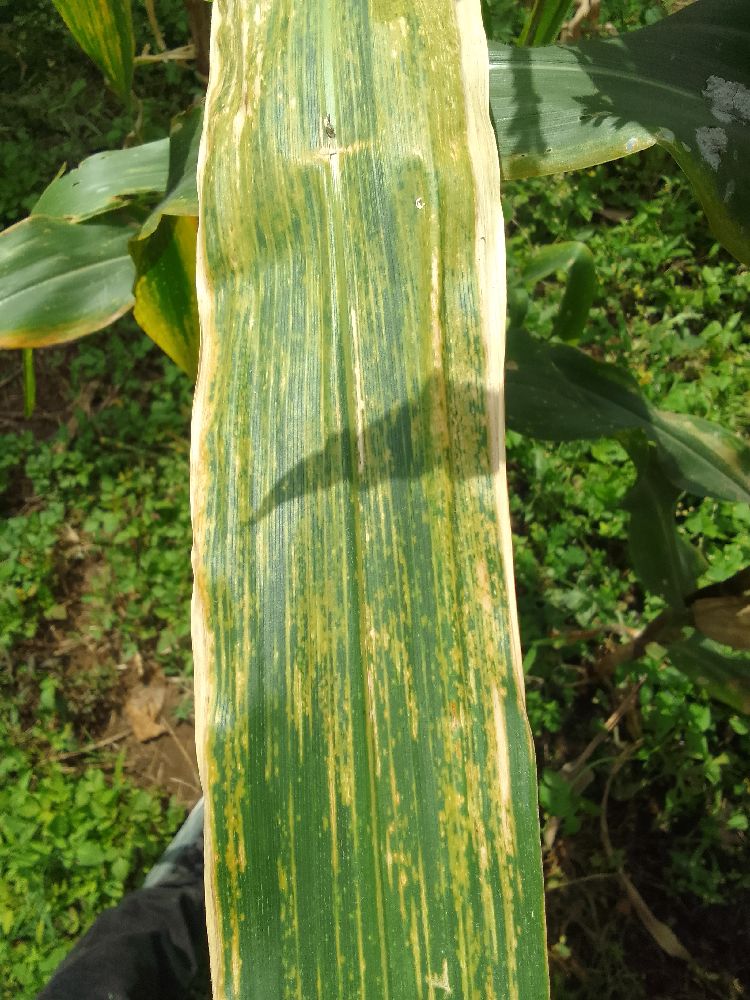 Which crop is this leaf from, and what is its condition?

maize, maize lethal necrosis
